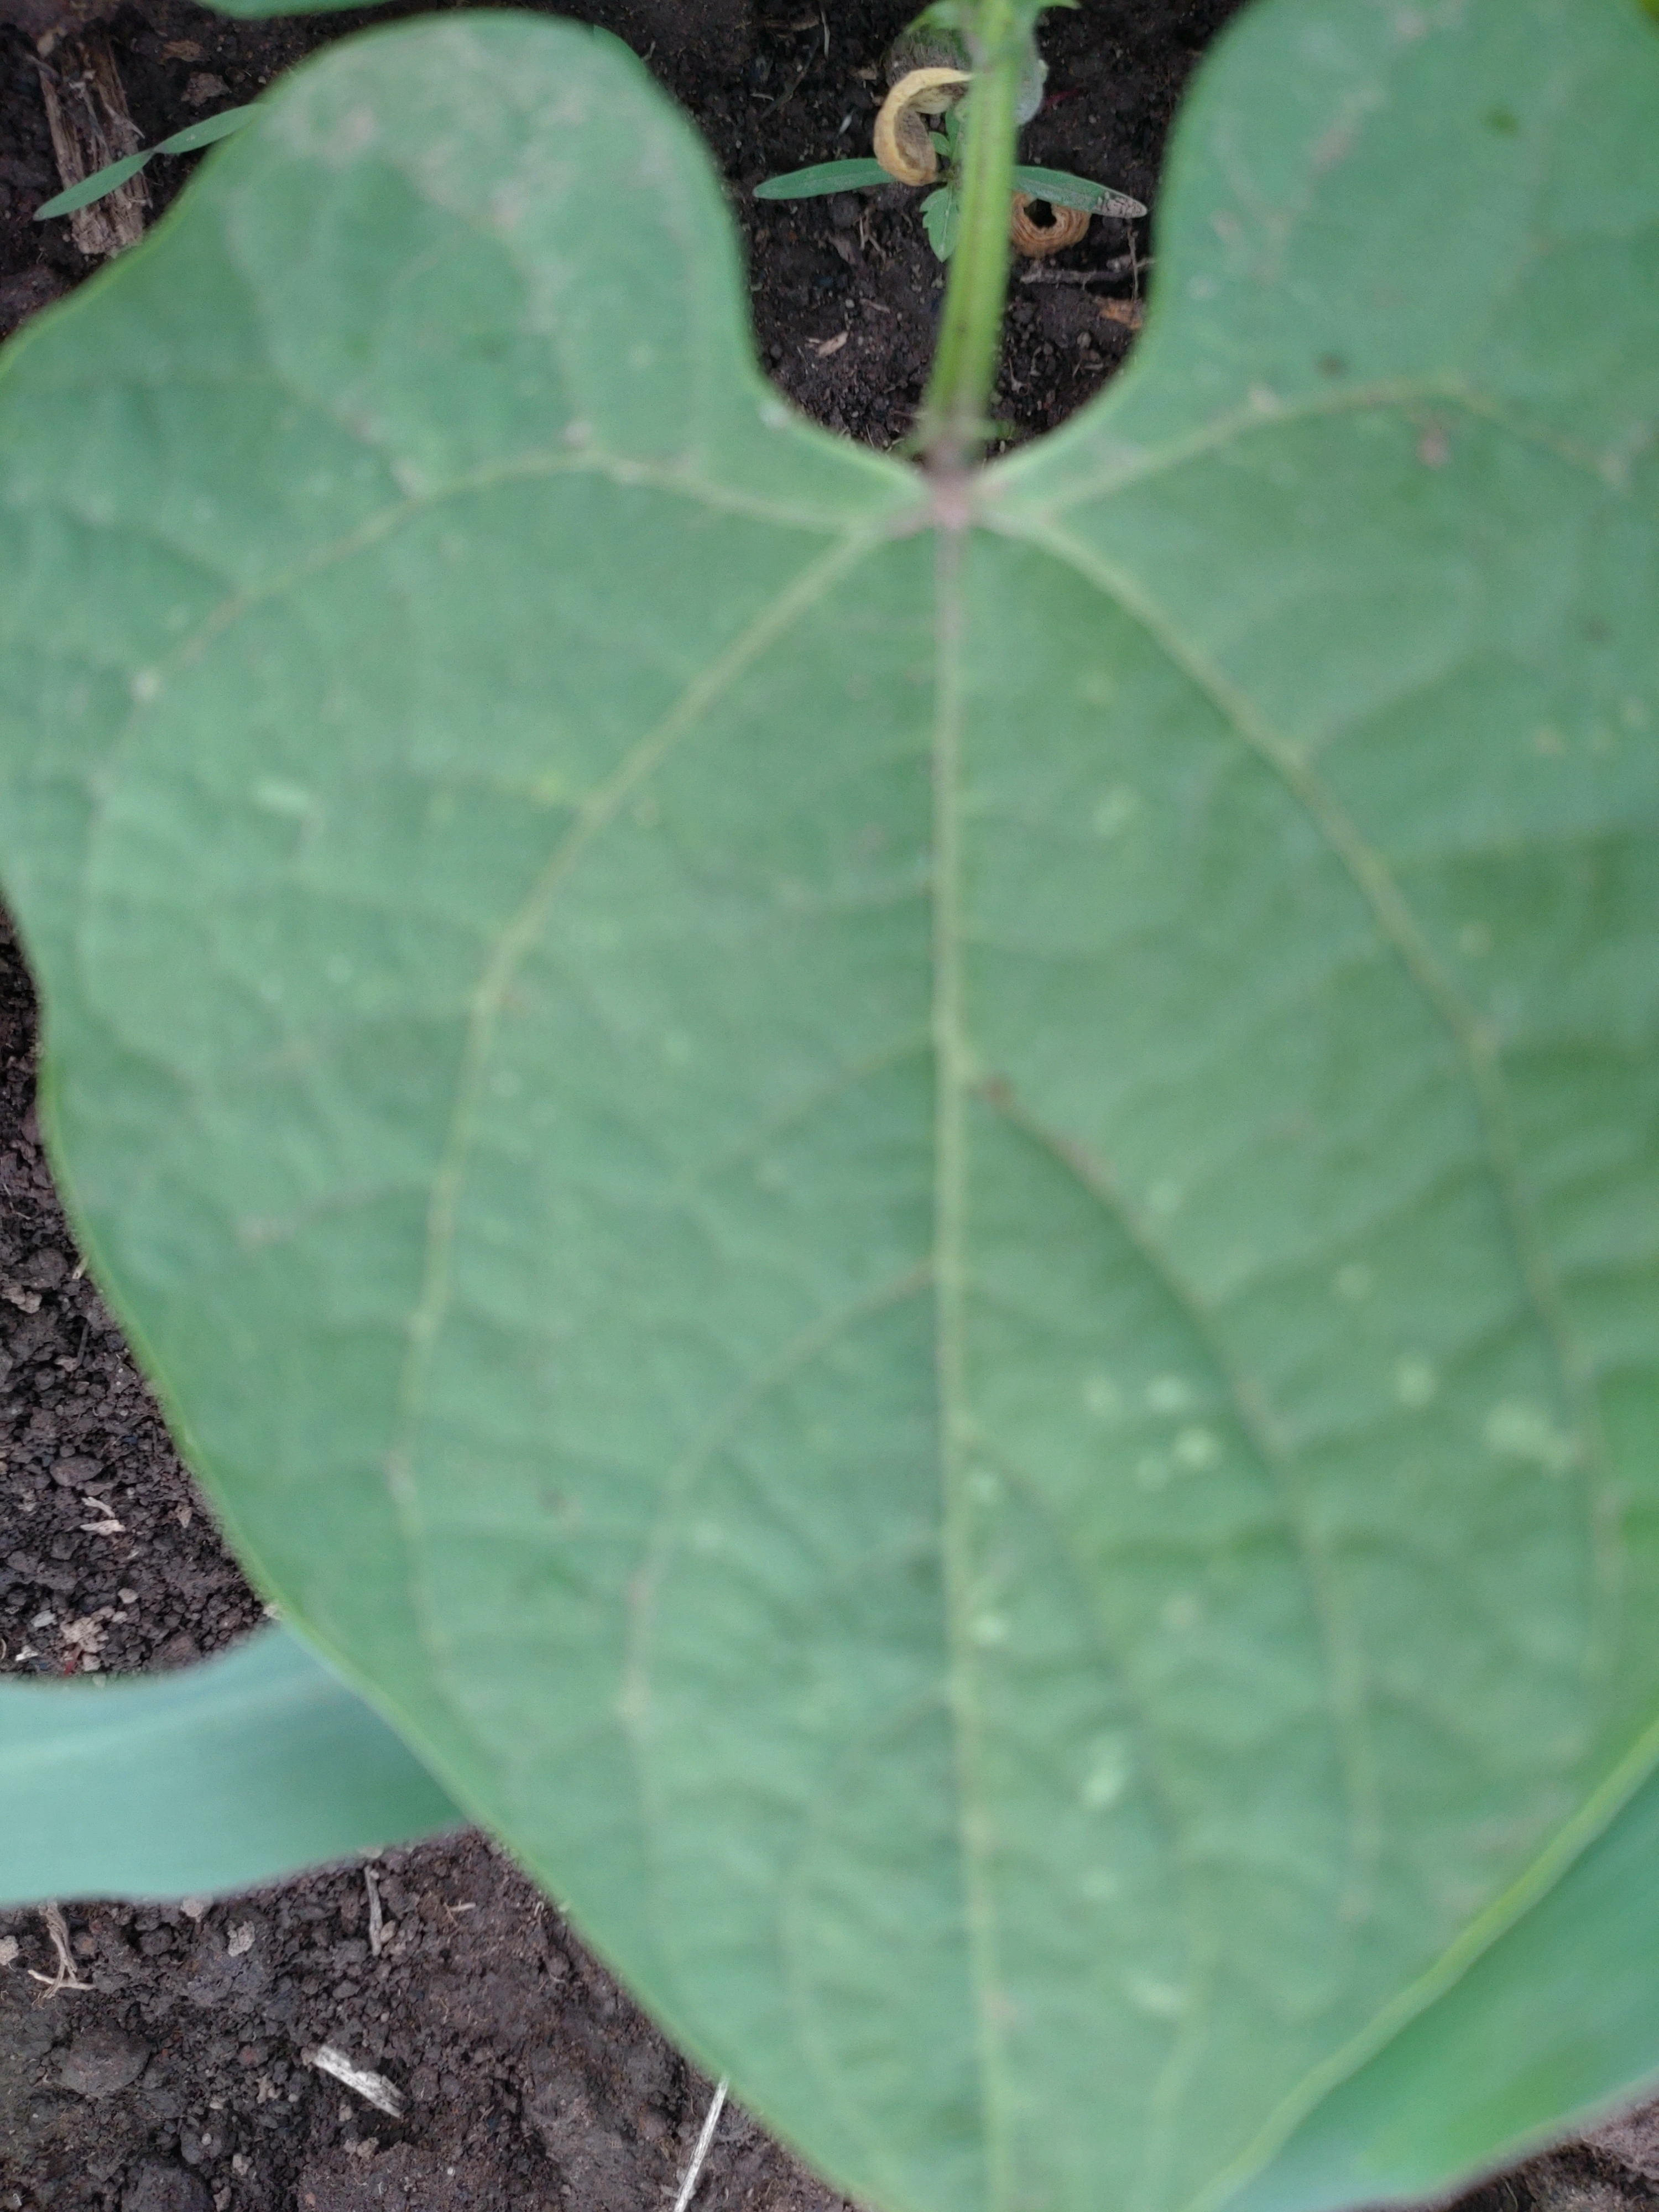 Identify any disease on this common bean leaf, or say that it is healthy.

healthy
